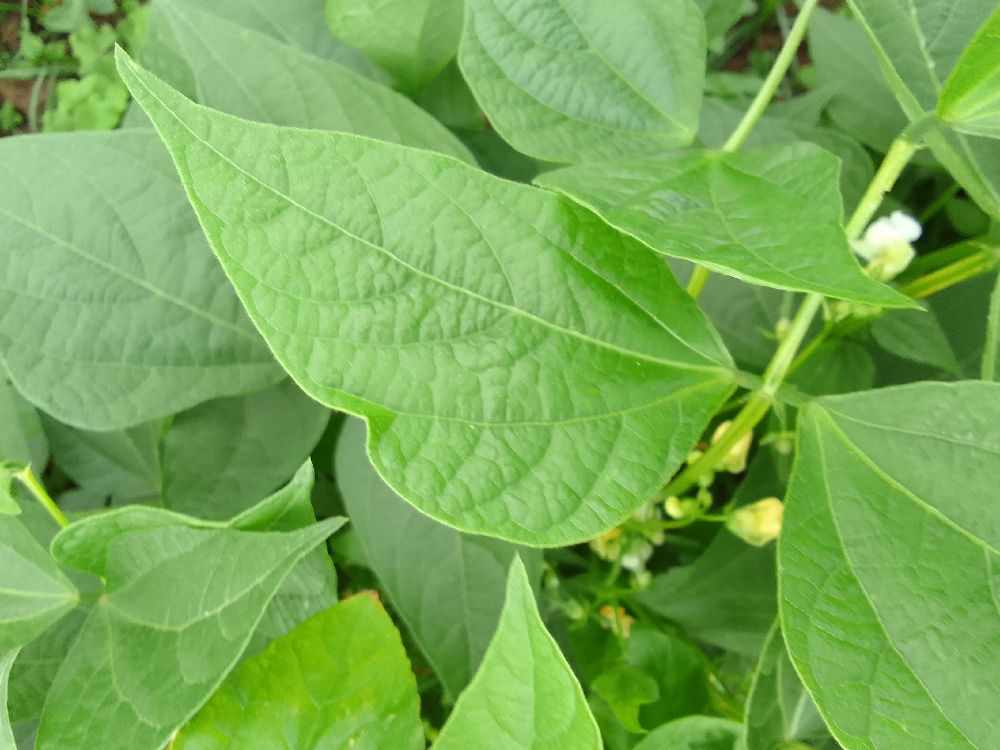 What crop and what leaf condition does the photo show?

common bean, healthy
